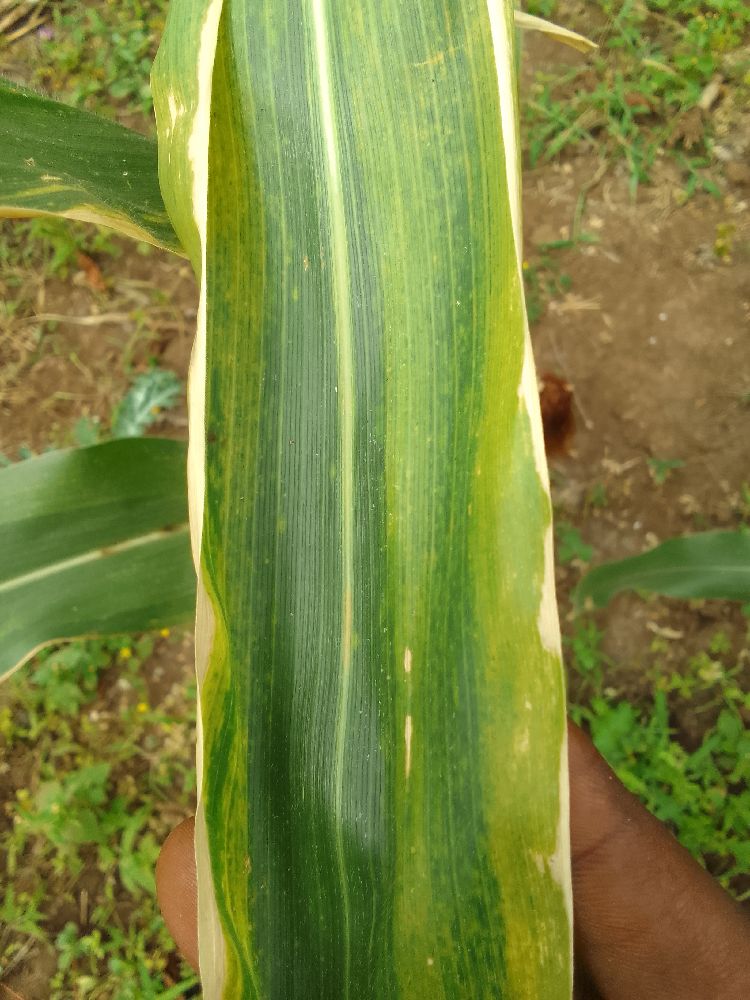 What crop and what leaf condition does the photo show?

maize, maize lethal necrosis
